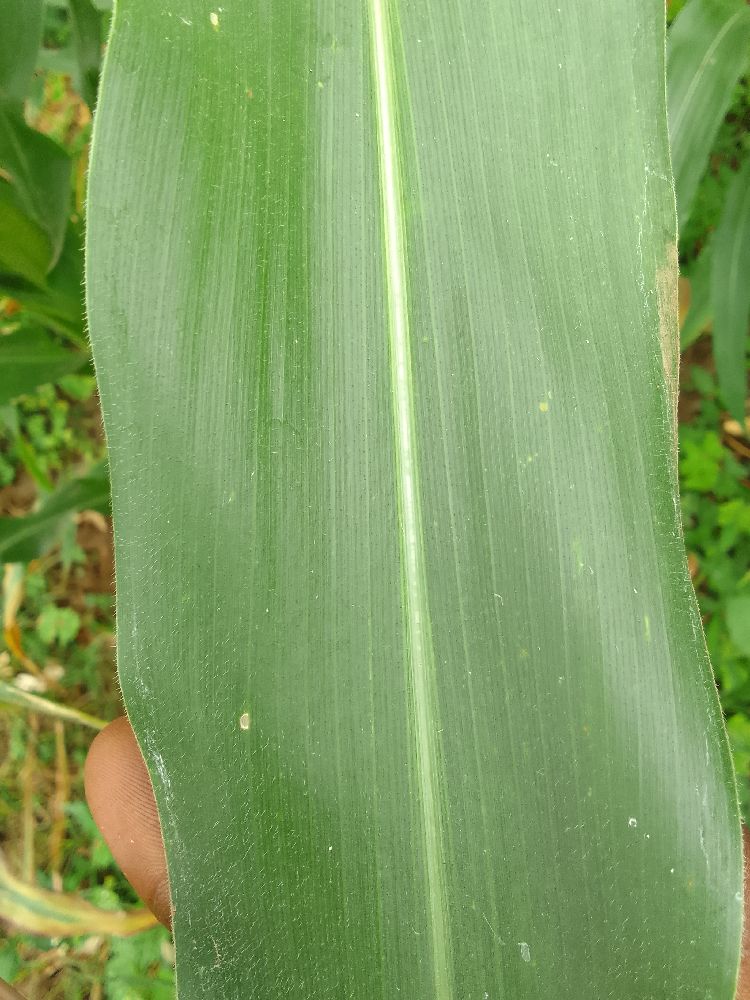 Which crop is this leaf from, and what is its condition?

maize, healthy
